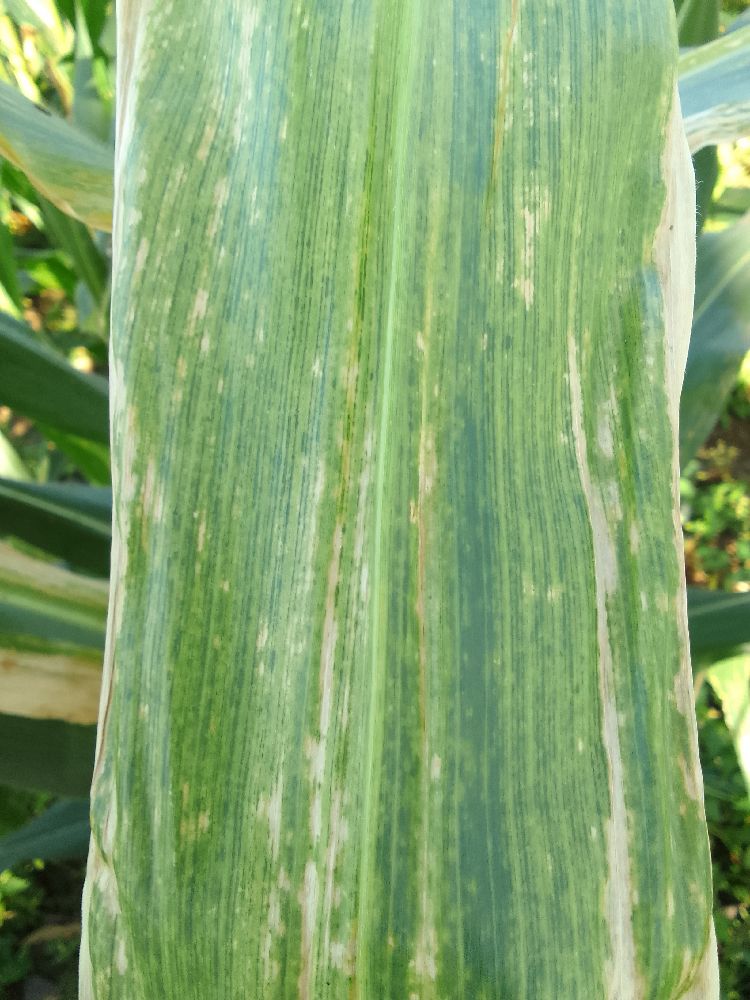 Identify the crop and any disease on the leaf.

maize, maize lethal necrosis
